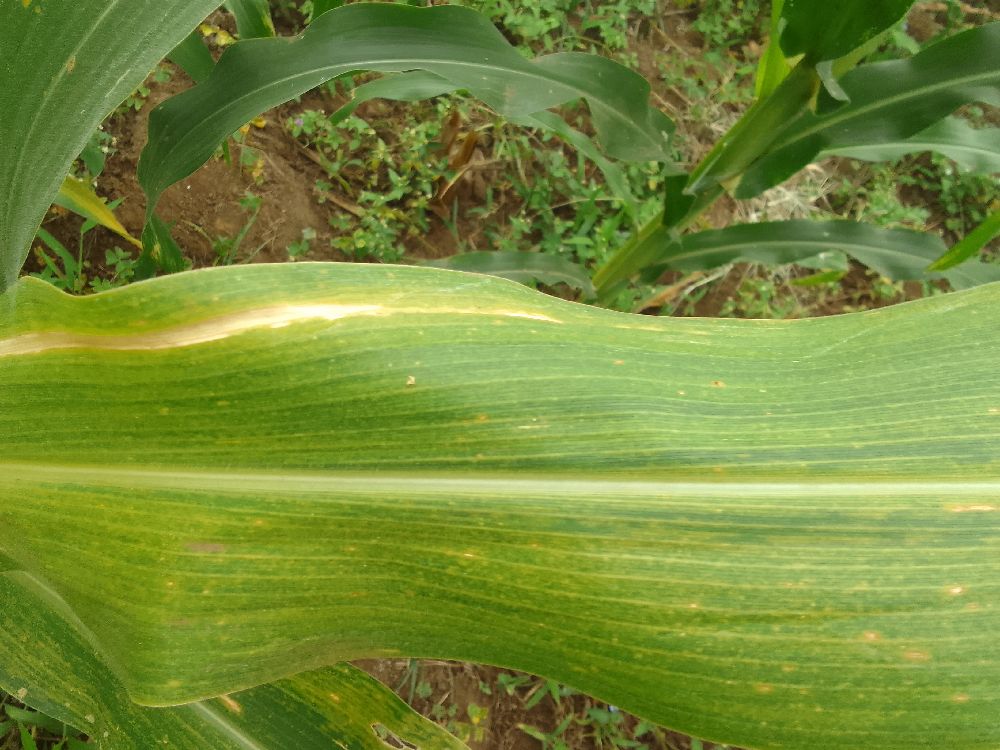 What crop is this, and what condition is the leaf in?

maize, maize lethal necrosis
